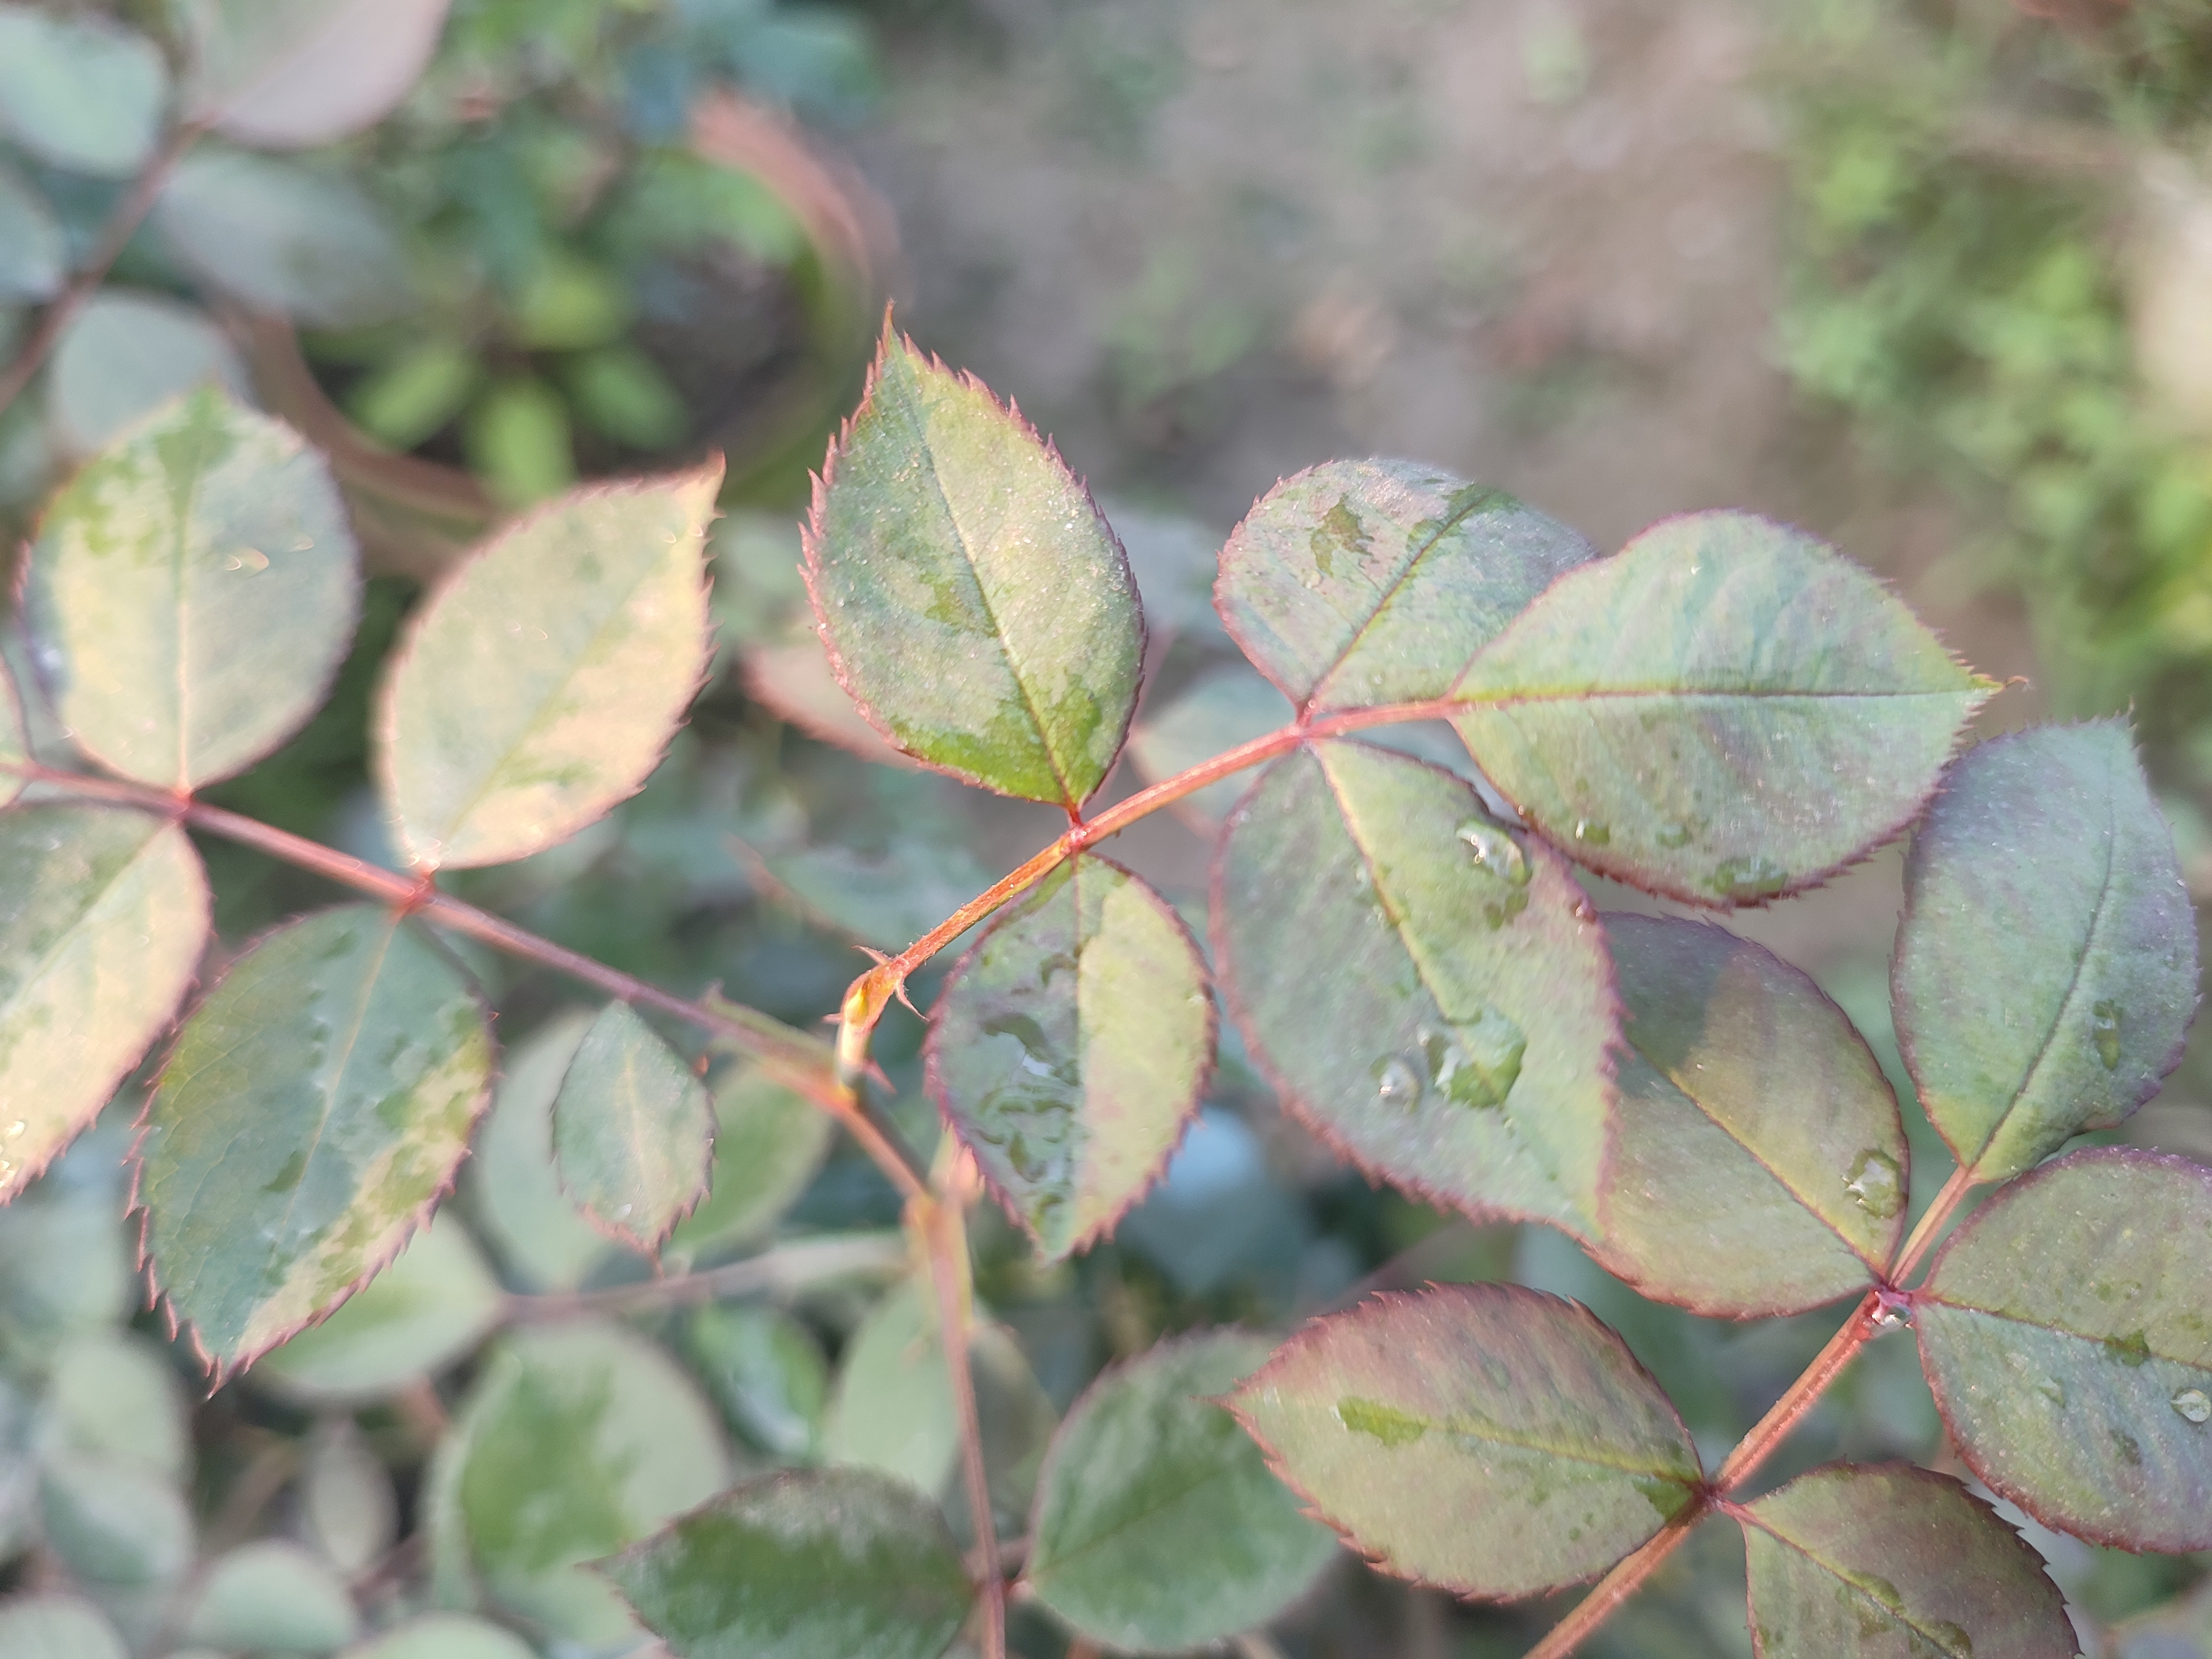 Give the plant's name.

rose
